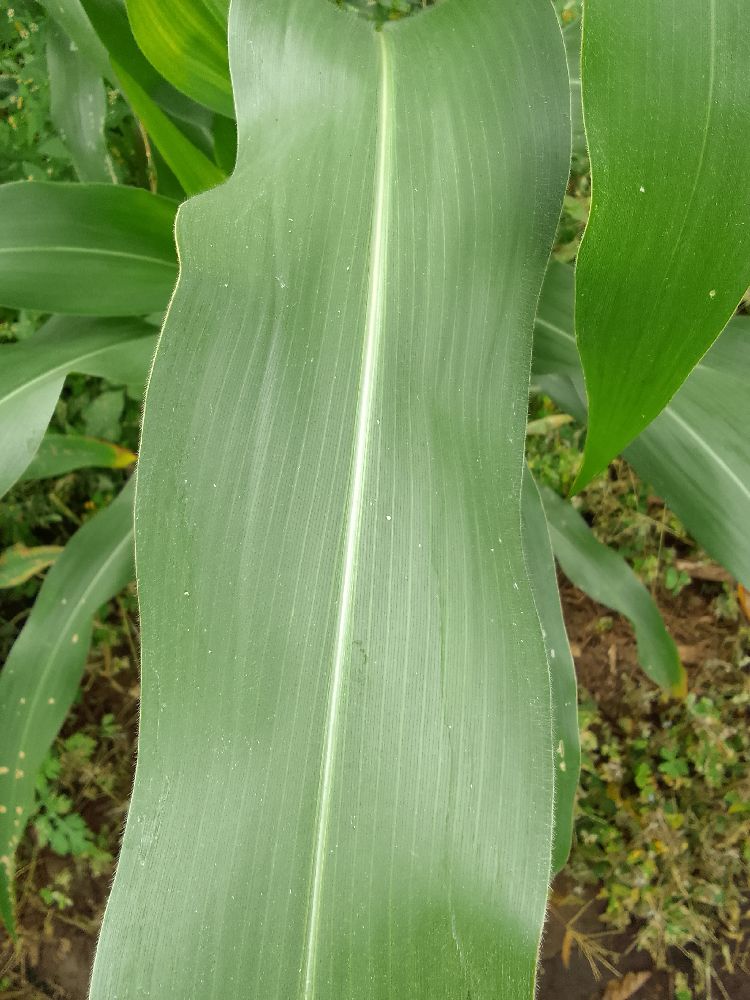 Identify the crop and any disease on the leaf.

maize, healthy
